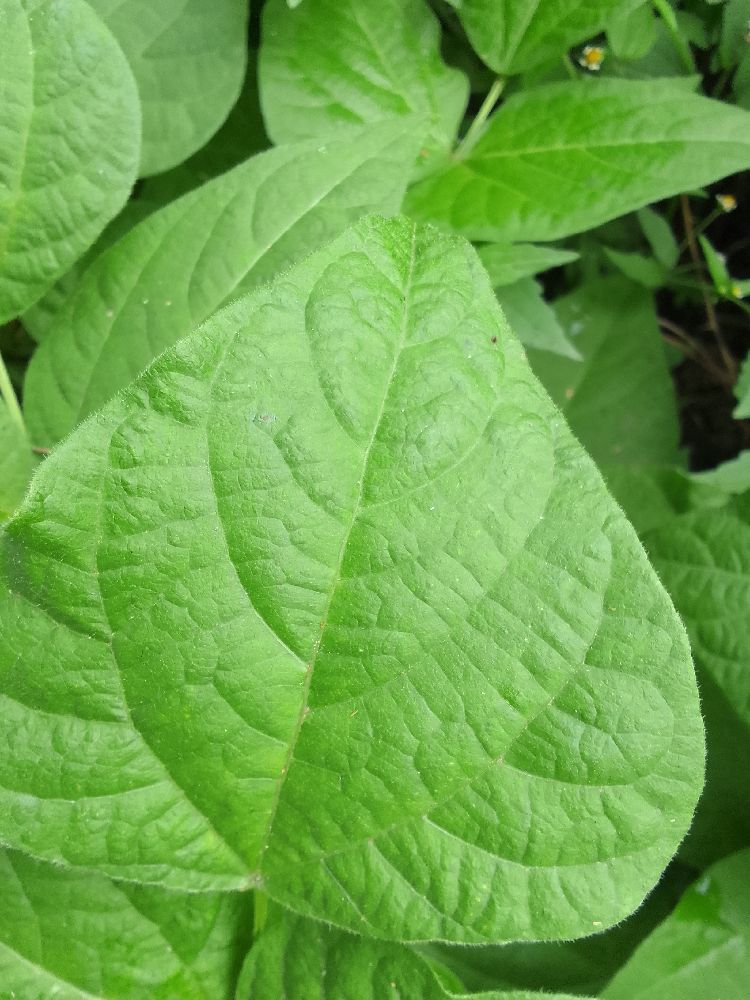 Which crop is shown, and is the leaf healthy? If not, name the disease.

common bean, healthy
